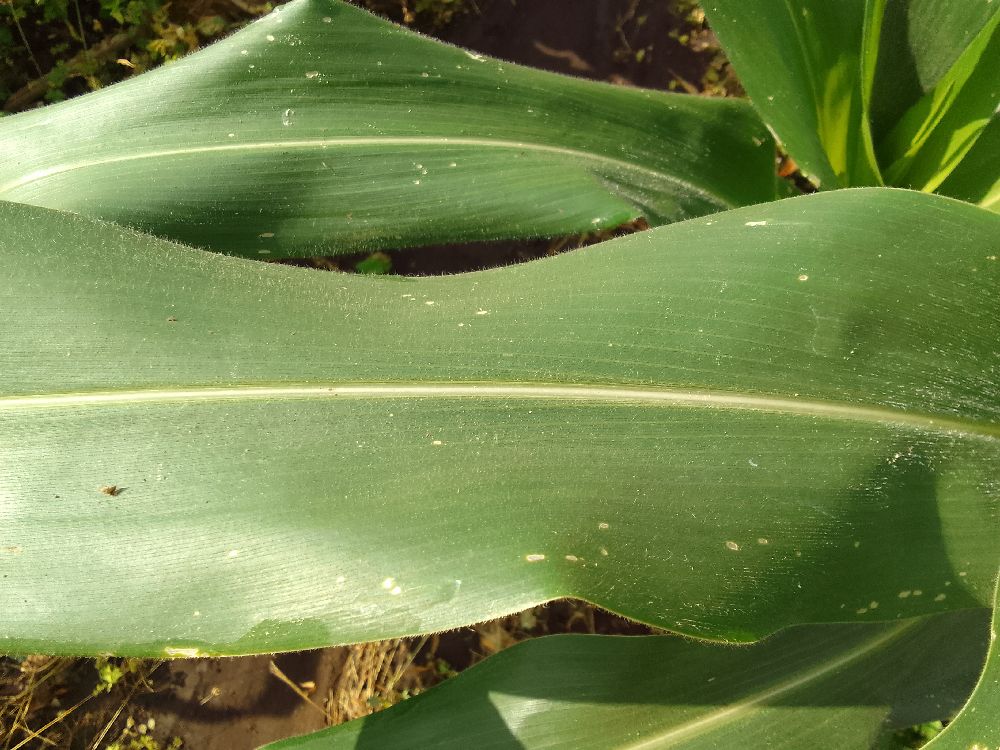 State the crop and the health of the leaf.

maize, healthy
